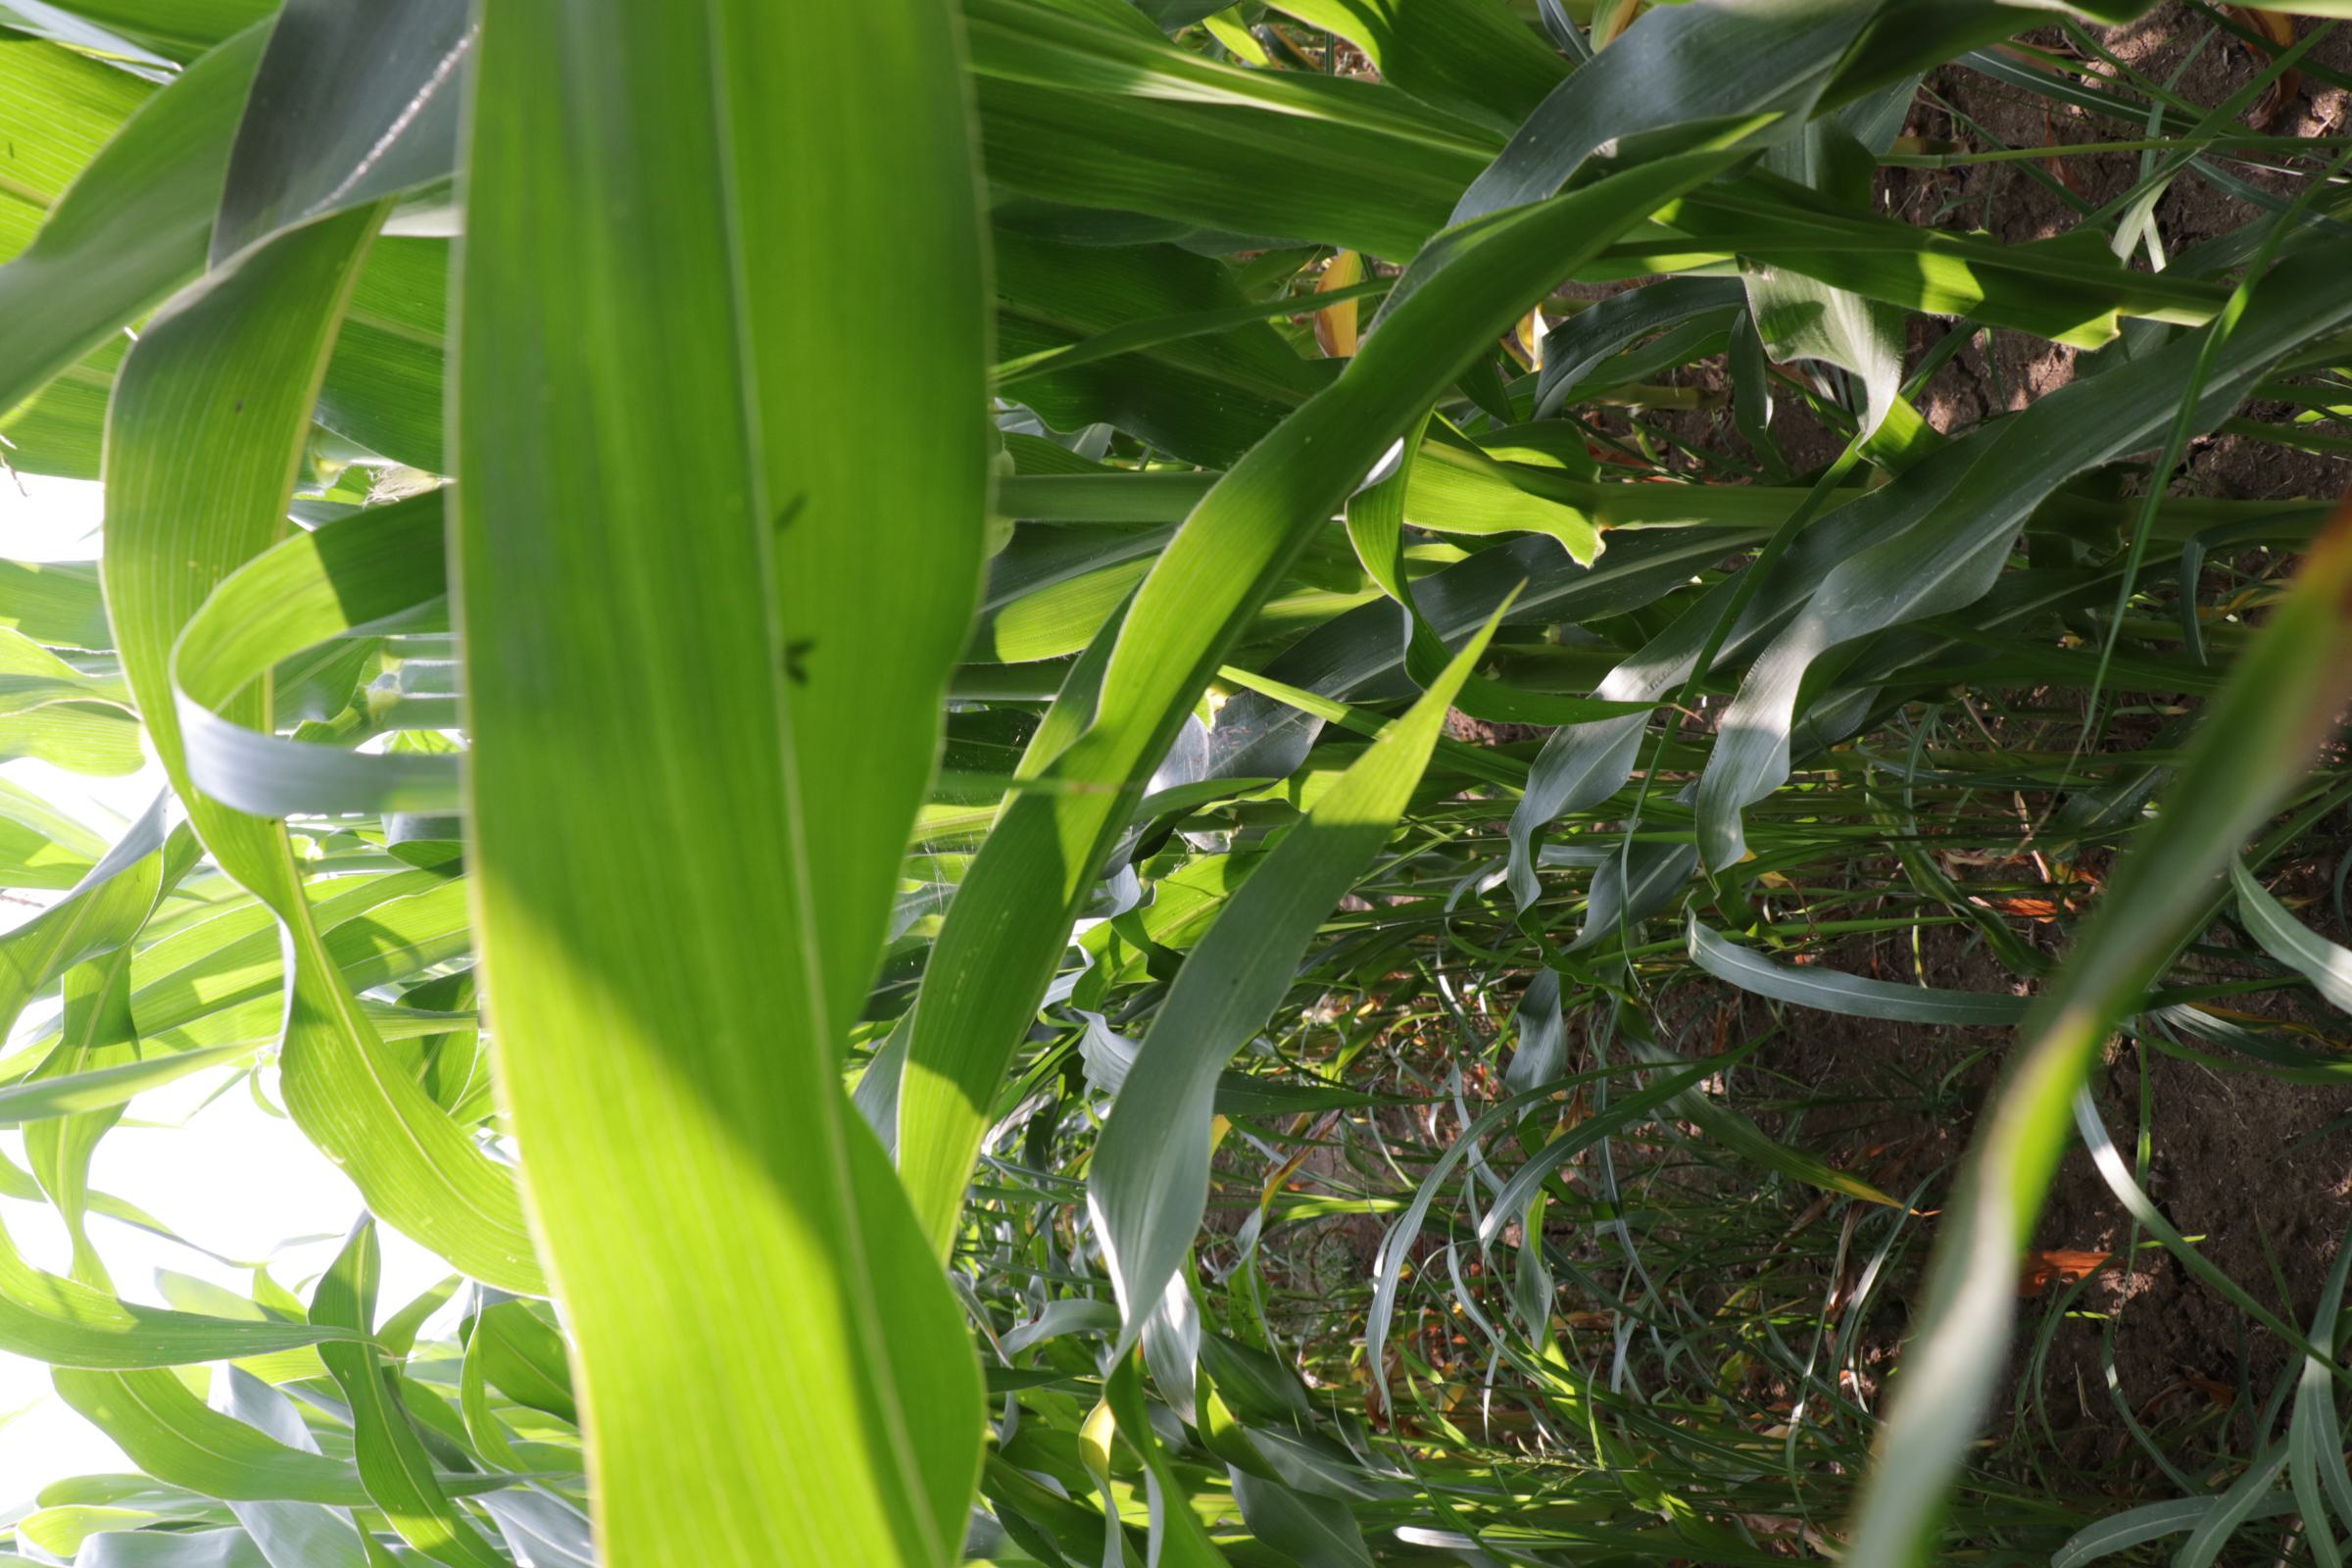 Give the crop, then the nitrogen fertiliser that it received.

maize, full nitrogen fertilisation
